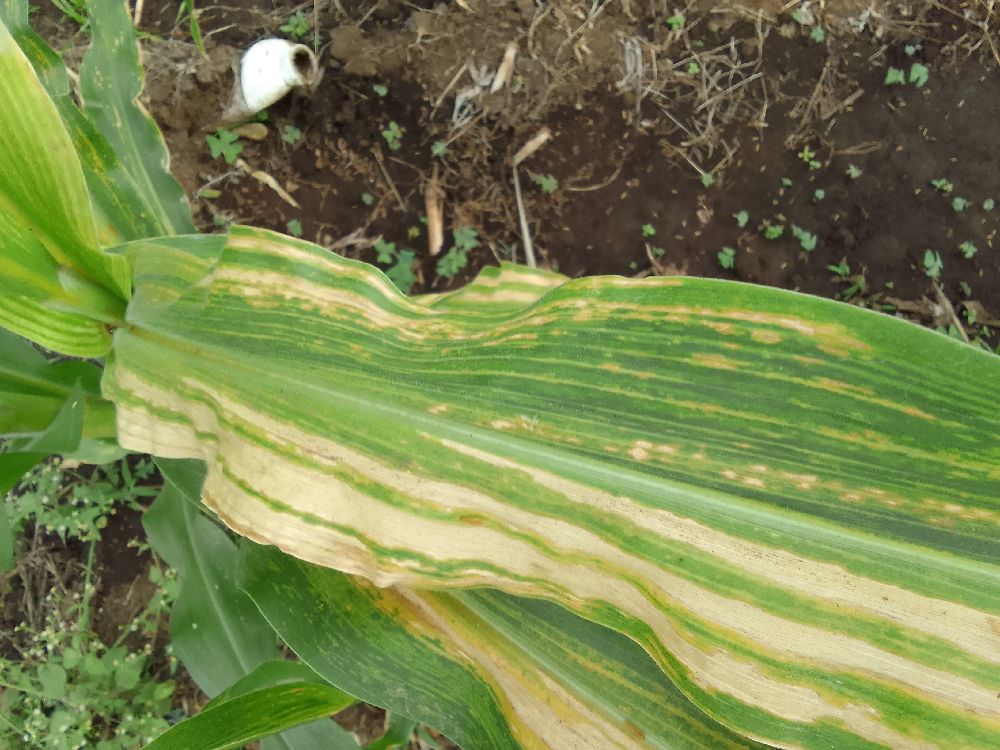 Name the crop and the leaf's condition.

maize, maize lethal necrosis
